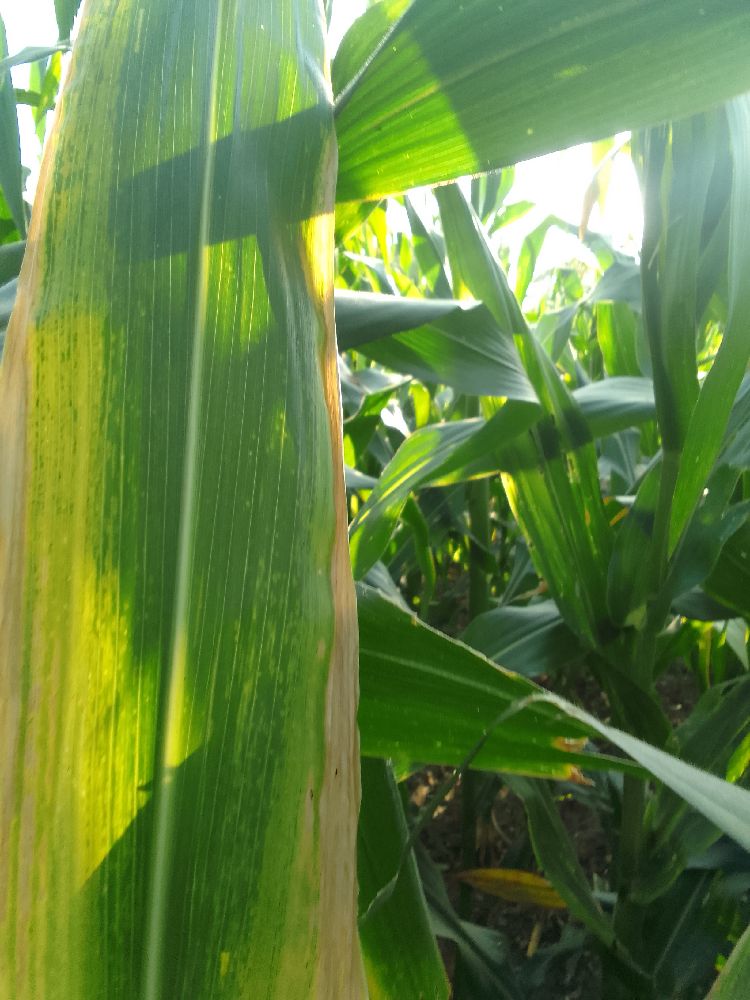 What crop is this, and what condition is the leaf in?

maize, maize lethal necrosis
